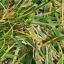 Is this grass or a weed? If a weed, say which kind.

grass
